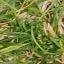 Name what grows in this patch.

grass
